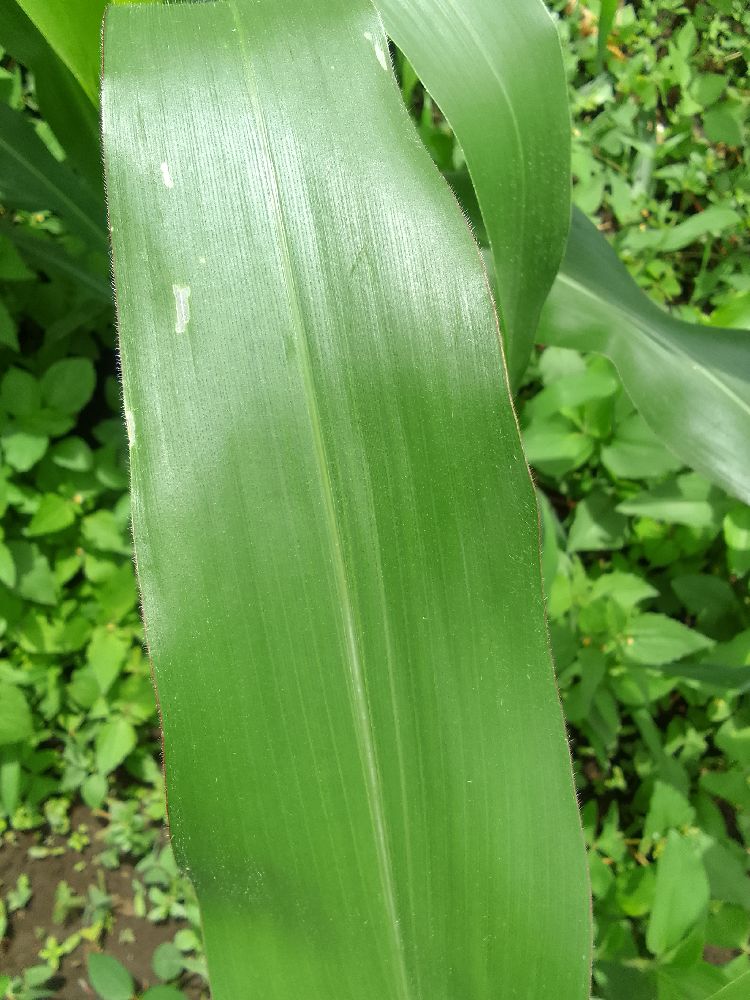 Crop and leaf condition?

maize, healthy
